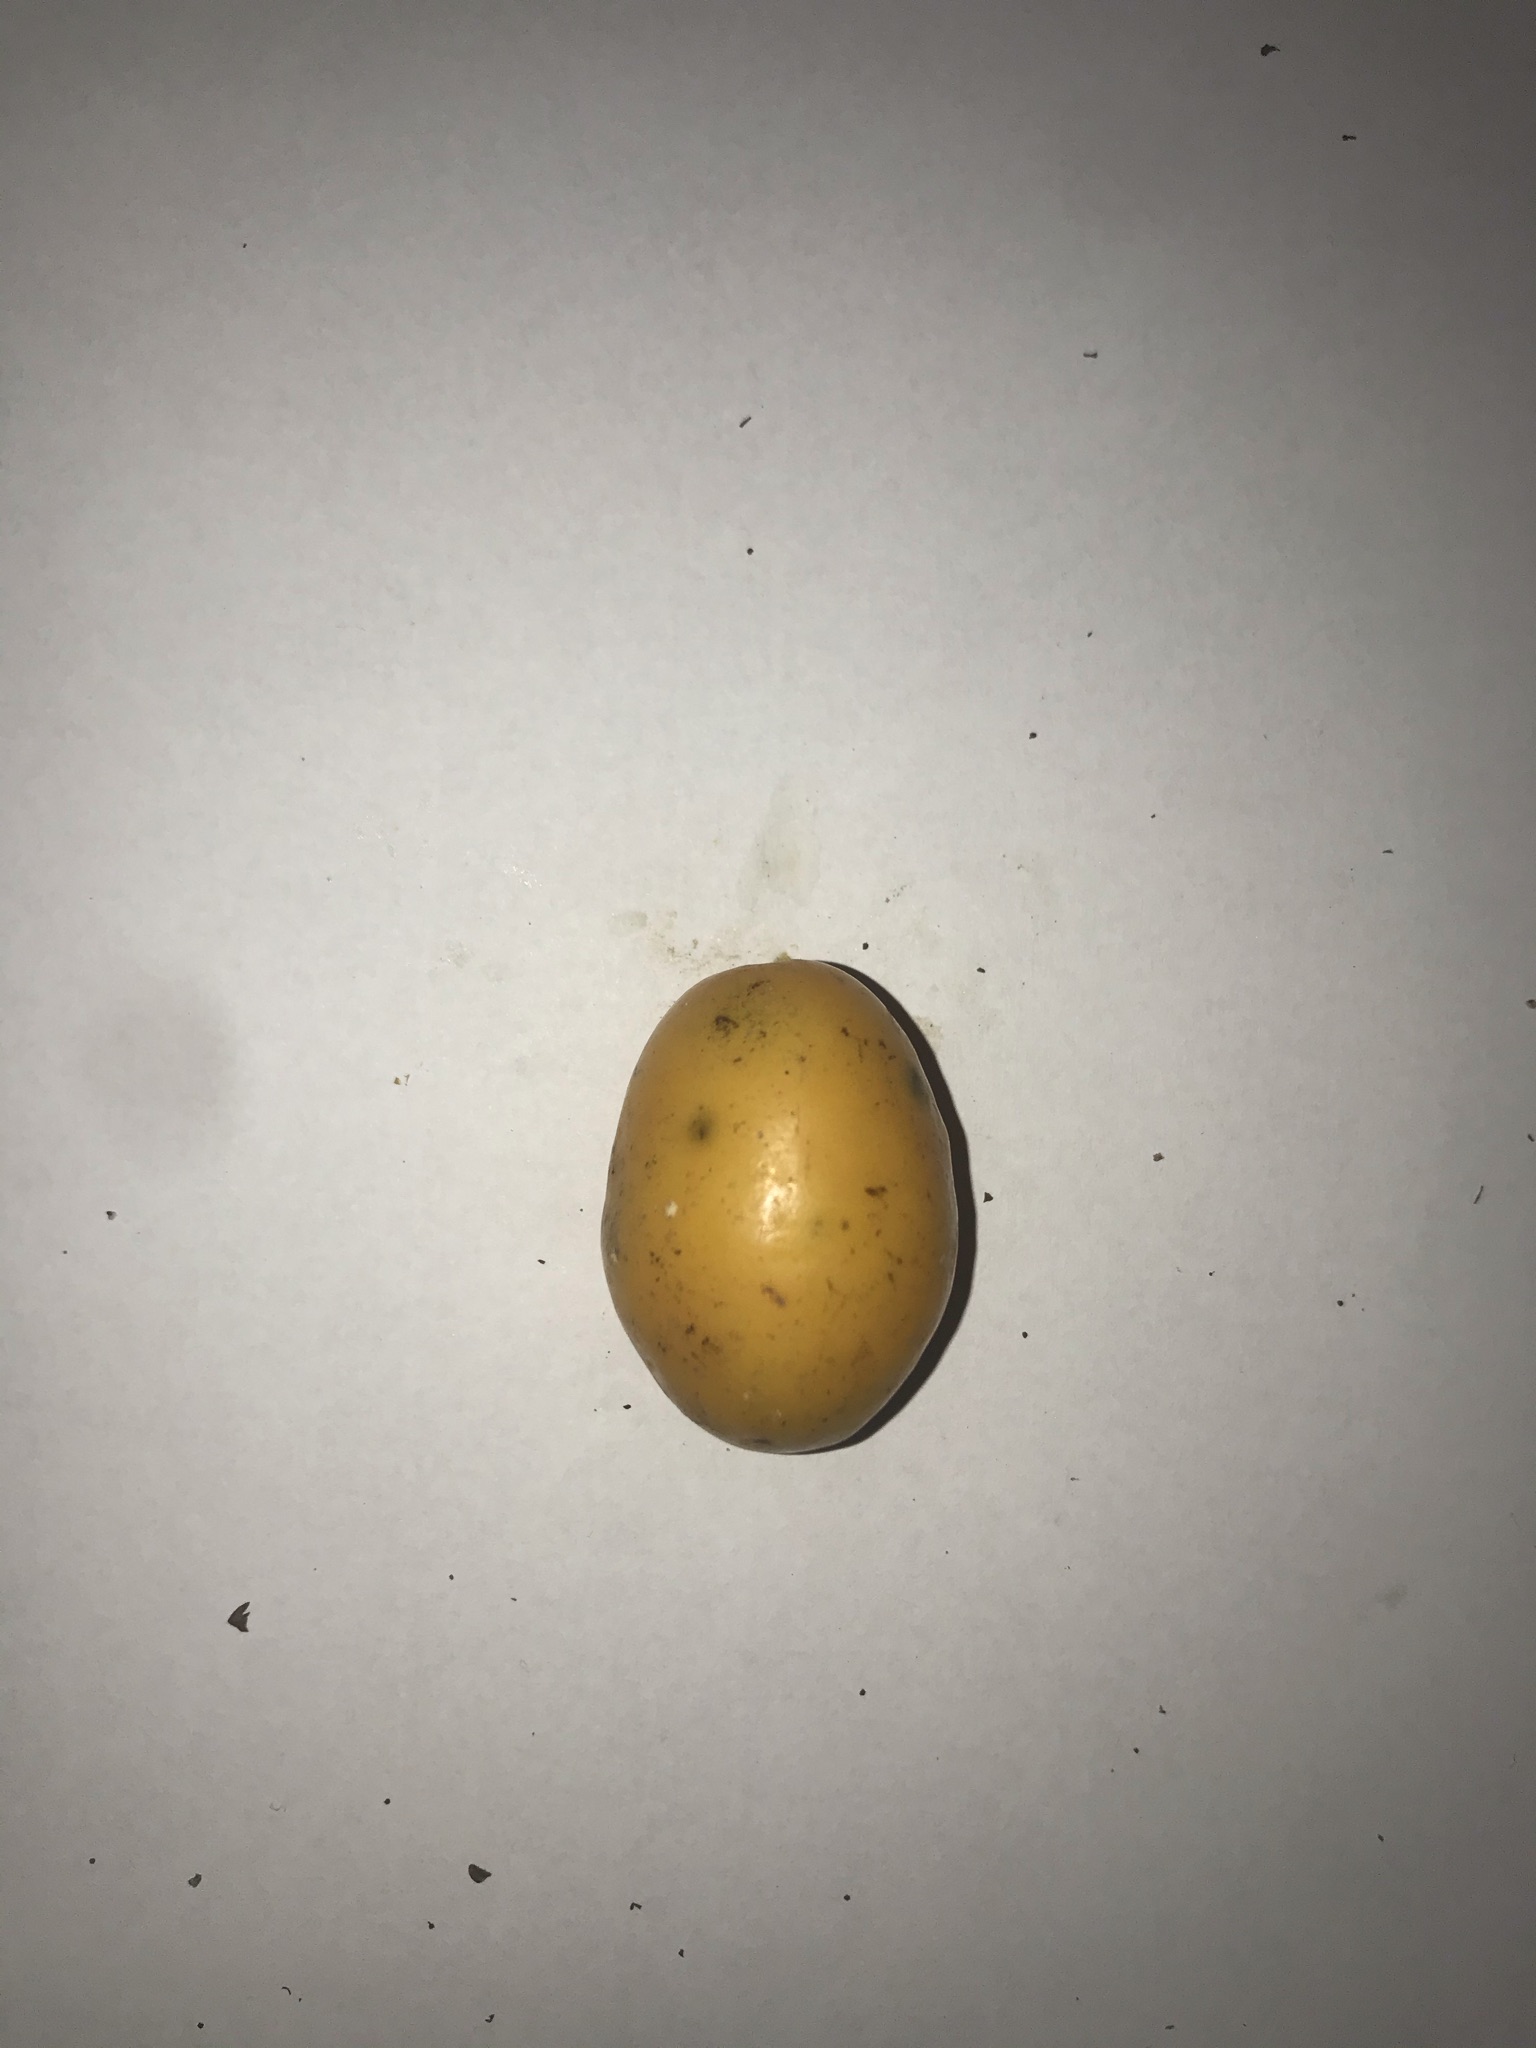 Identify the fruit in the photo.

siriguela
